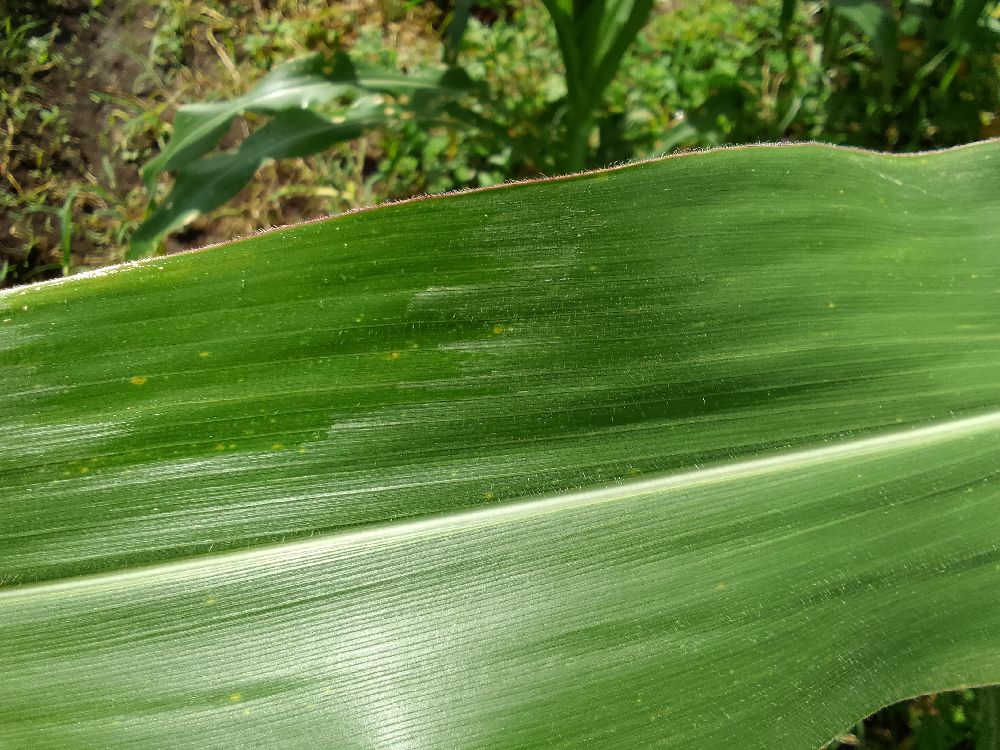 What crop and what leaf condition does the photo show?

maize, healthy
